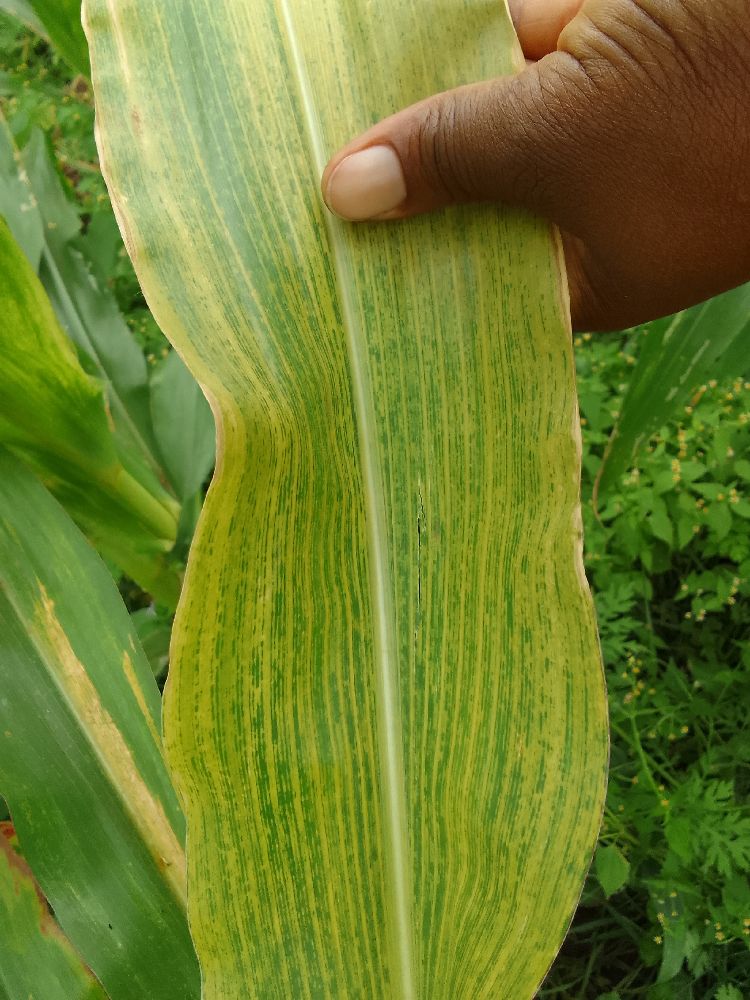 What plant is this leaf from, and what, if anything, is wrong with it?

maize, maize lethal necrosis
